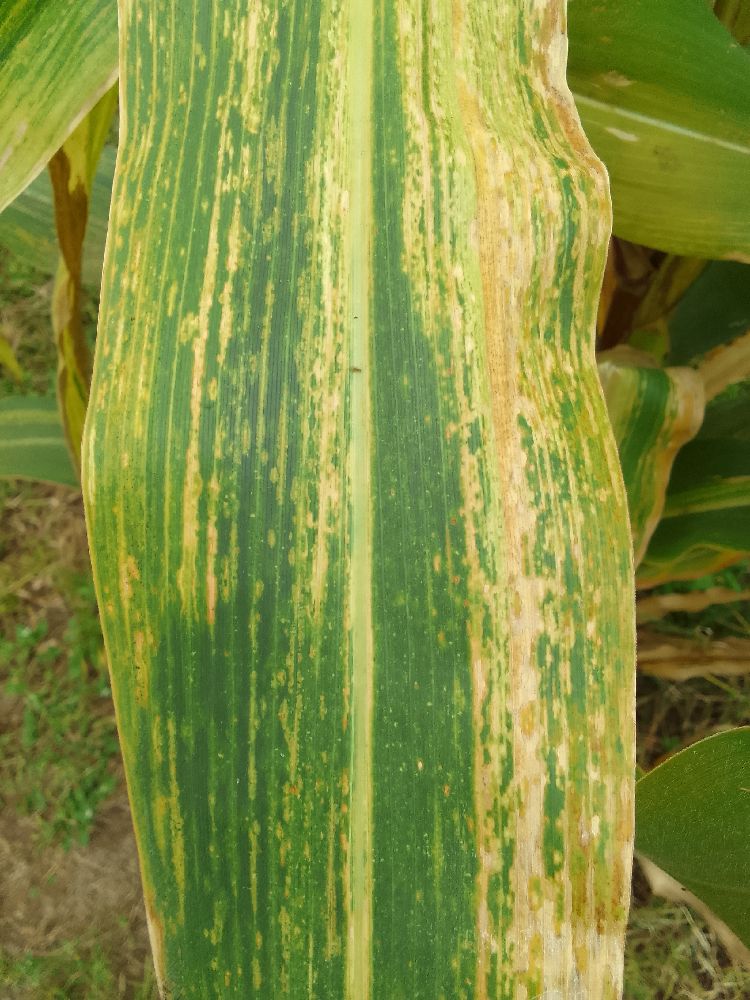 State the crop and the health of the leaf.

maize, maize lethal necrosis
